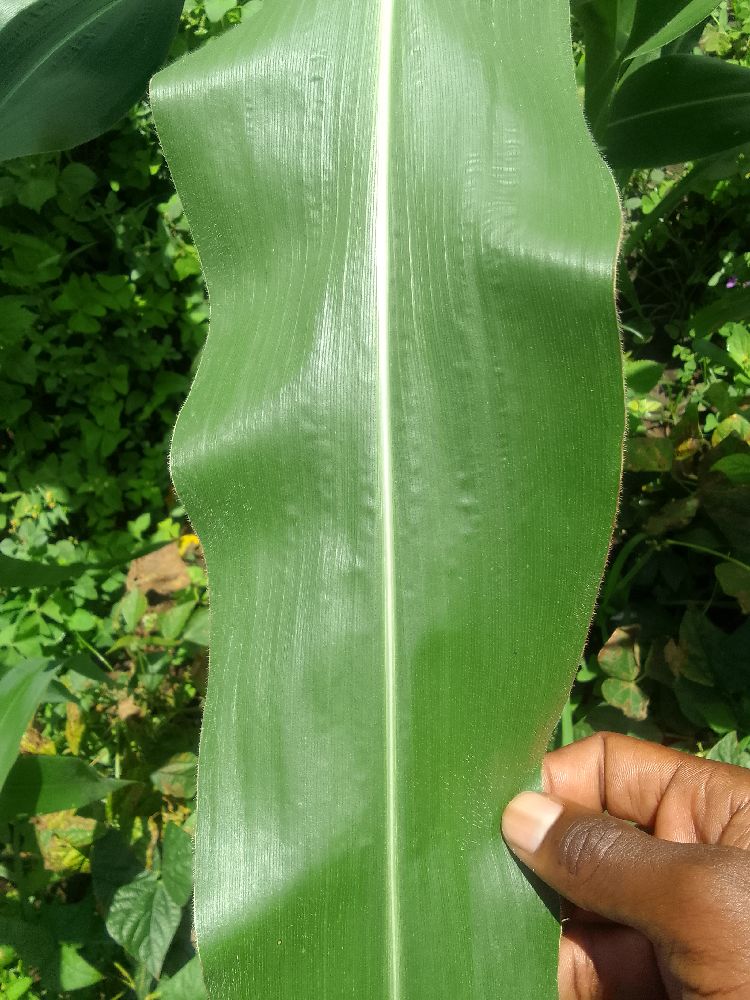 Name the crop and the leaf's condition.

maize, healthy
